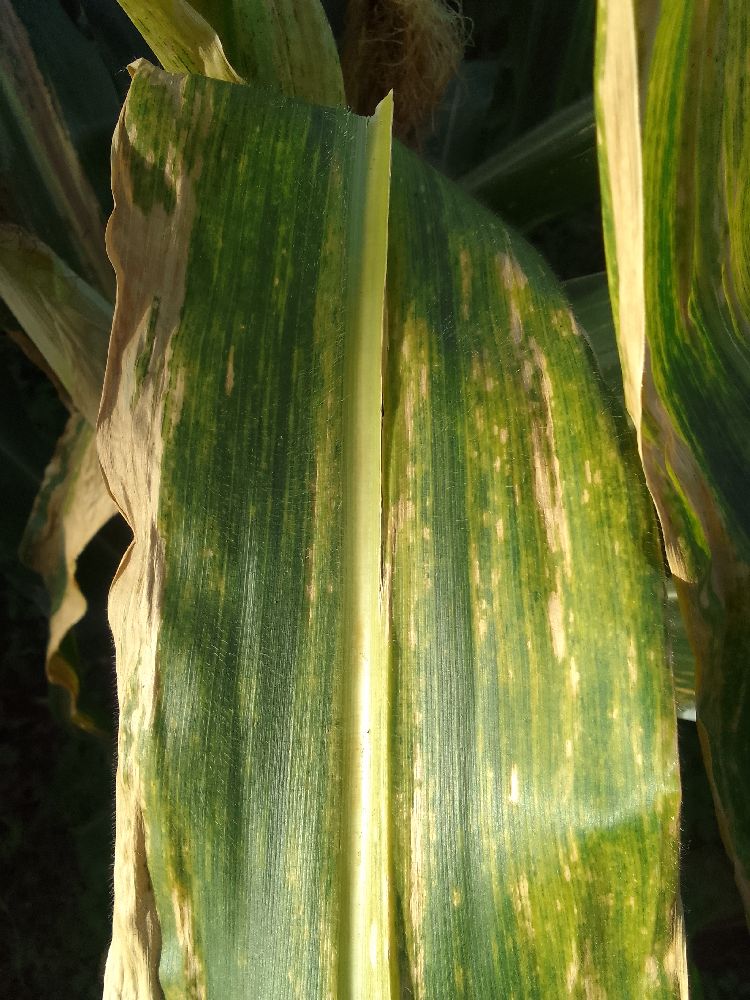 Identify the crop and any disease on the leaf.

maize, maize lethal necrosis
